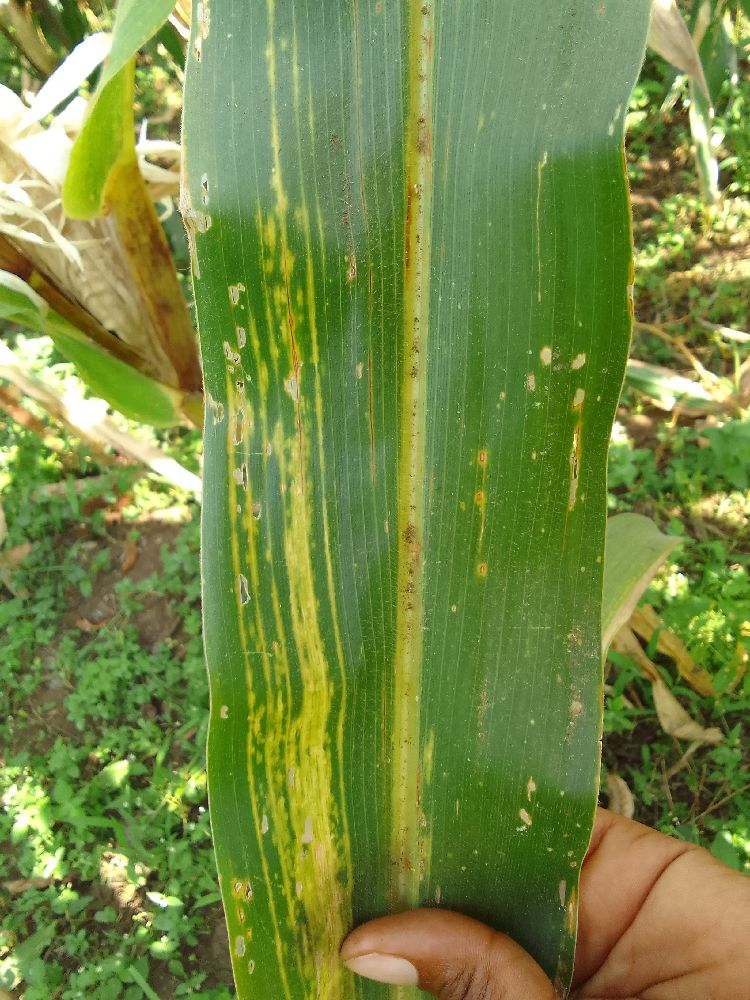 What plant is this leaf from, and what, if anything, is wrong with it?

maize, maize lethal necrosis
